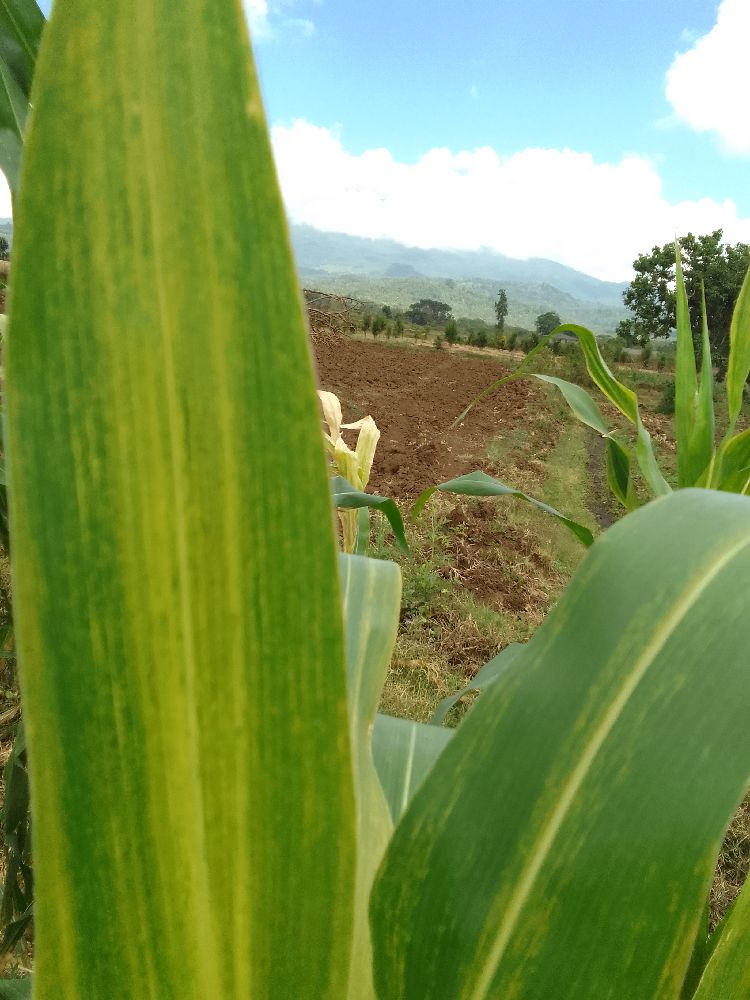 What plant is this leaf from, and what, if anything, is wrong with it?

maize, maize lethal necrosis
